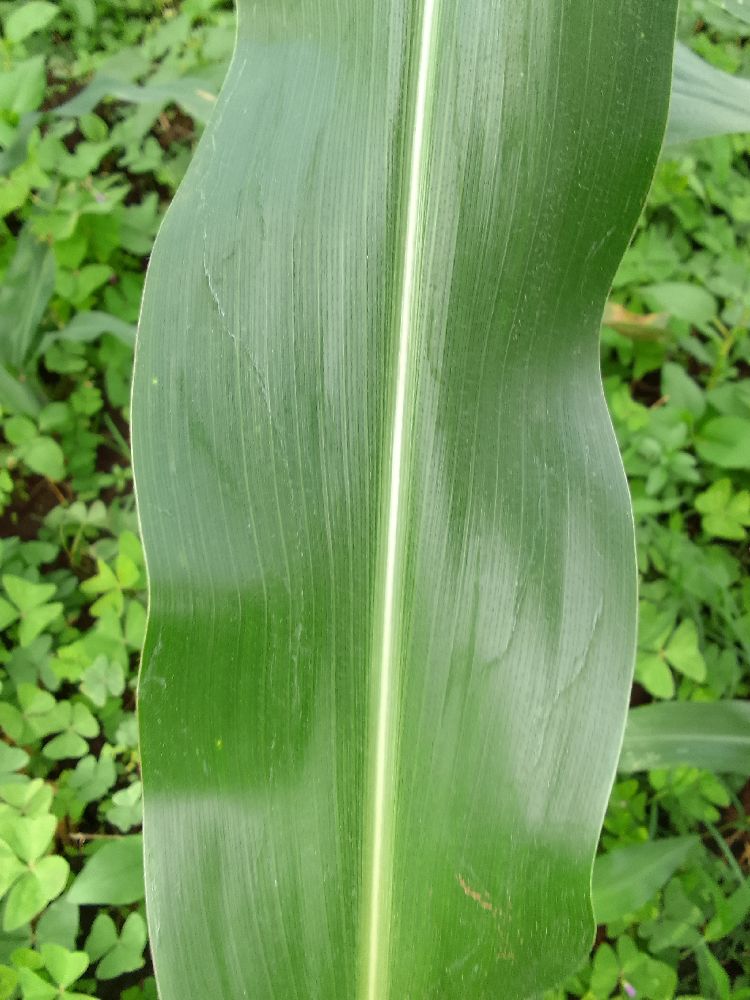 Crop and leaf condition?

maize, healthy
